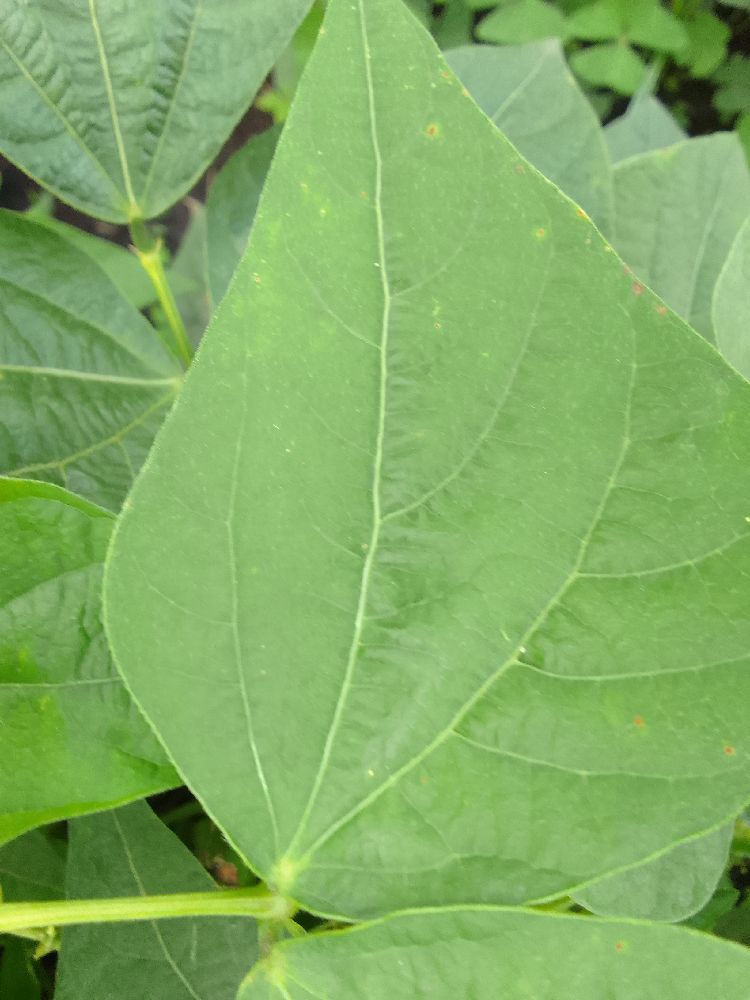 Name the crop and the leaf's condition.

common bean, healthy
